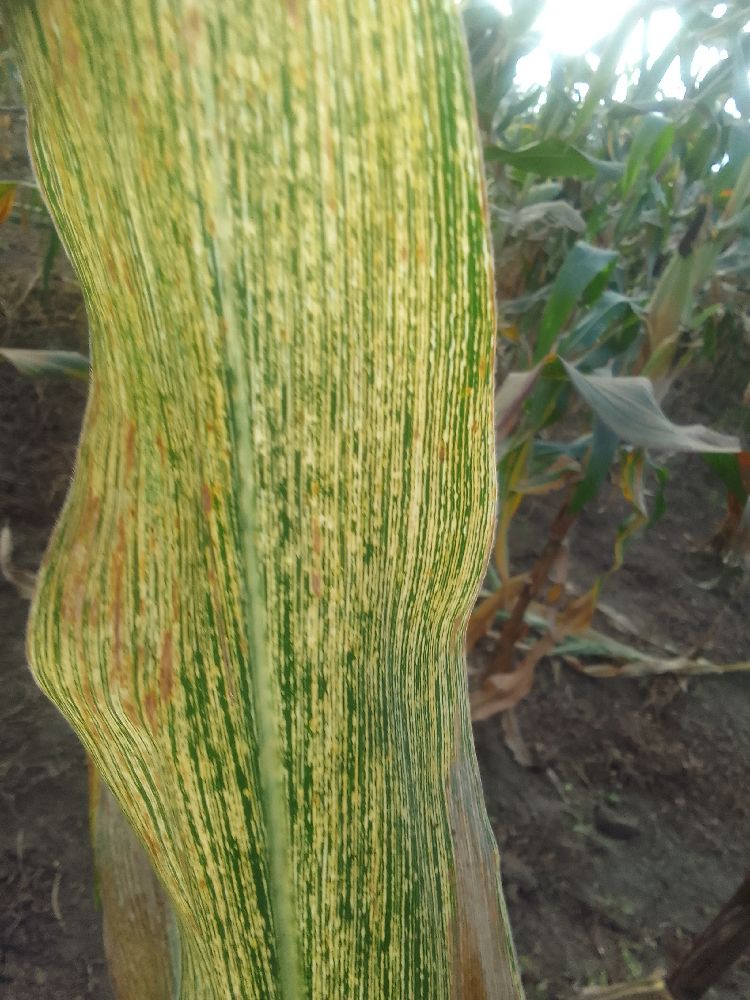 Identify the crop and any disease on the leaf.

maize, maize streak virus
